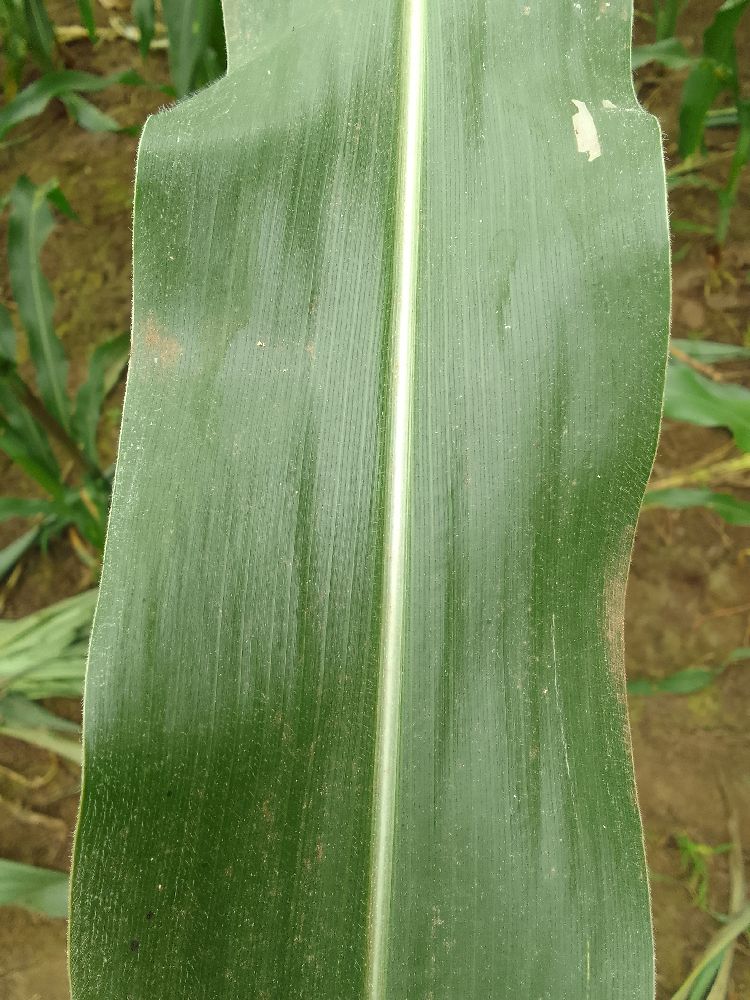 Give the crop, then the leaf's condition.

maize, healthy
